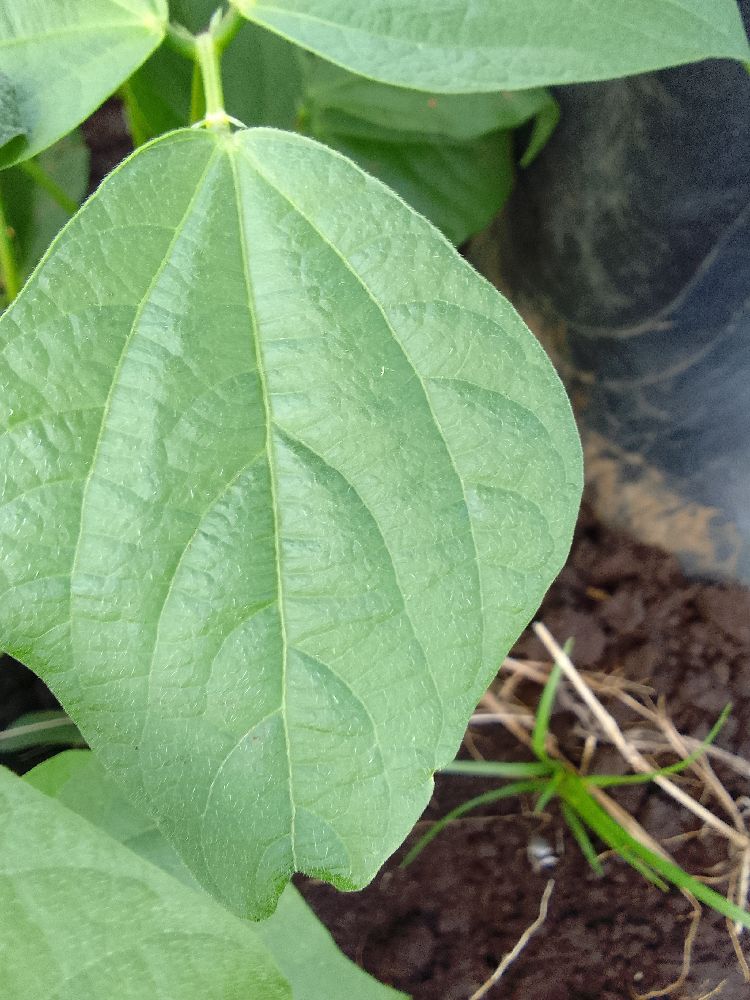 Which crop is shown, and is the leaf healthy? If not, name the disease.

common bean, healthy
